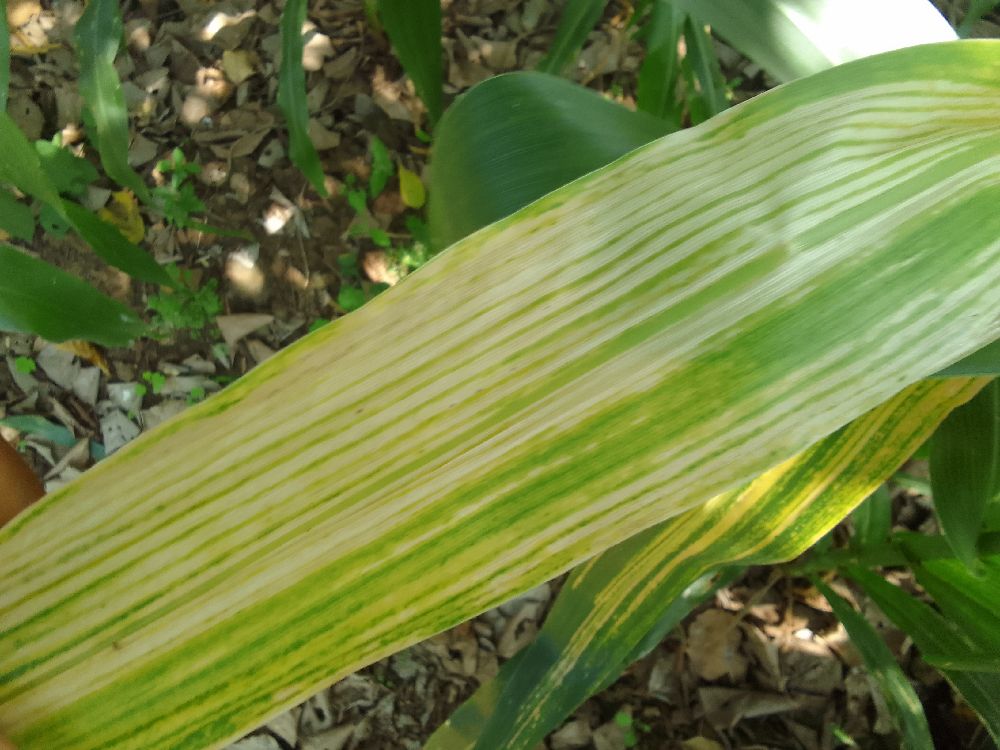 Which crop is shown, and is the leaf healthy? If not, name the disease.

maize, maize lethal necrosis
